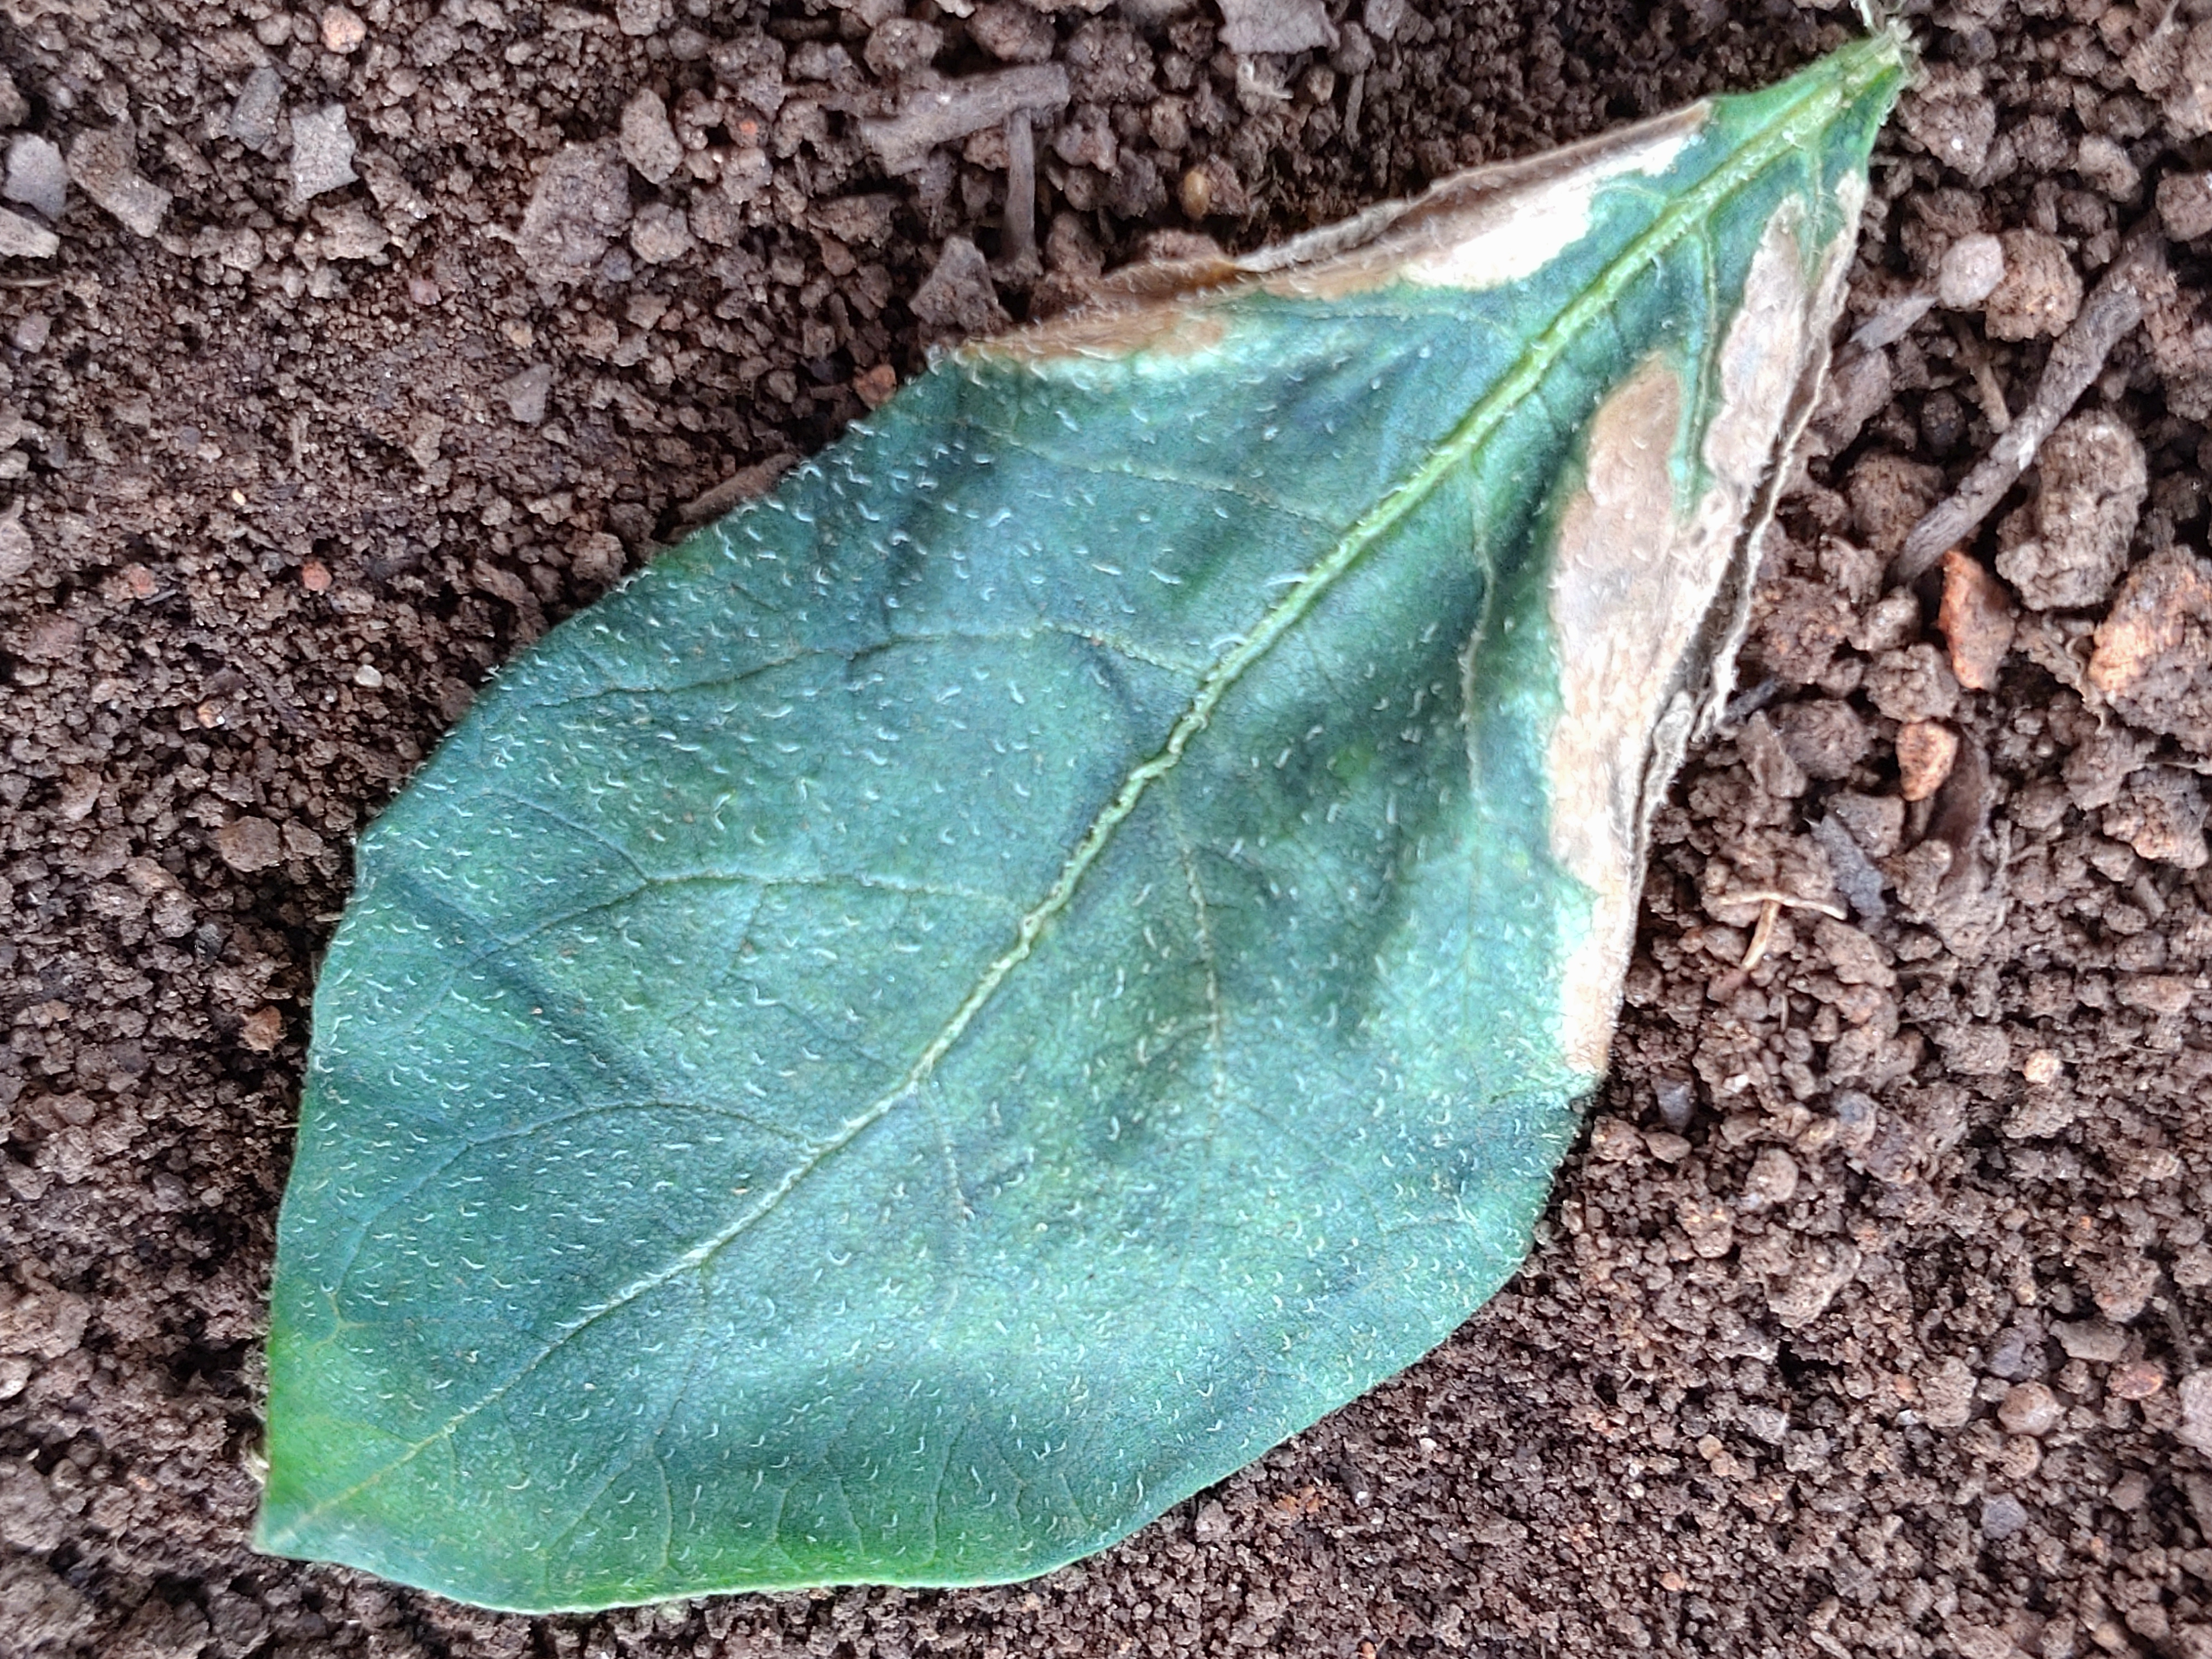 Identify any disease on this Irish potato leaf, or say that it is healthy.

early blight
